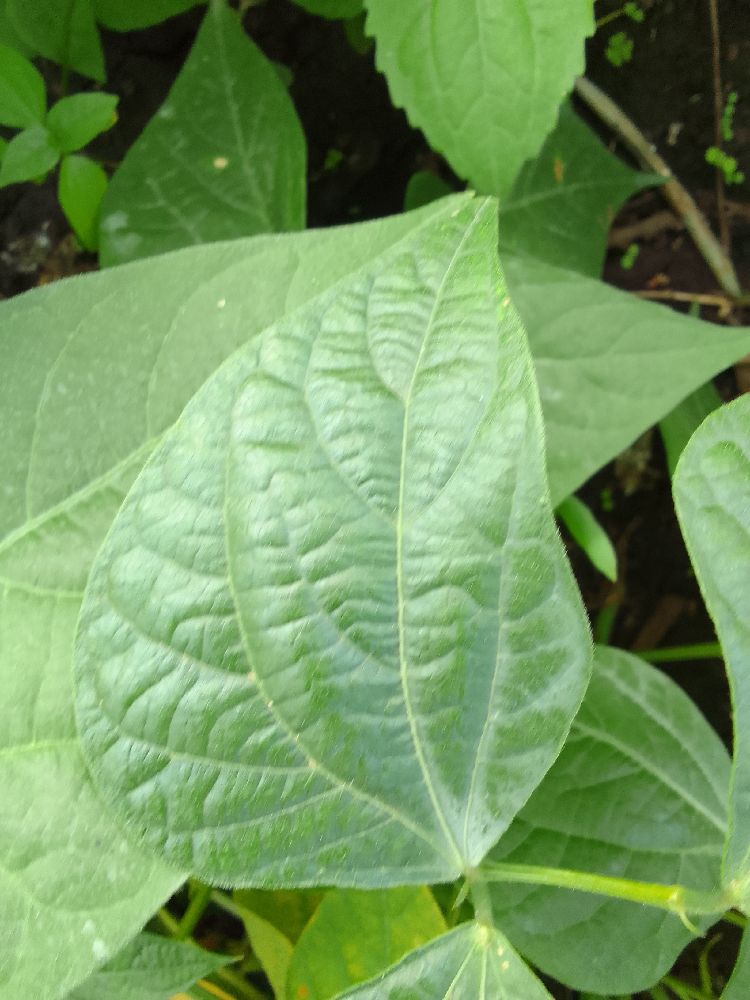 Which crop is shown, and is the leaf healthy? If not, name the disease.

common bean, healthy
